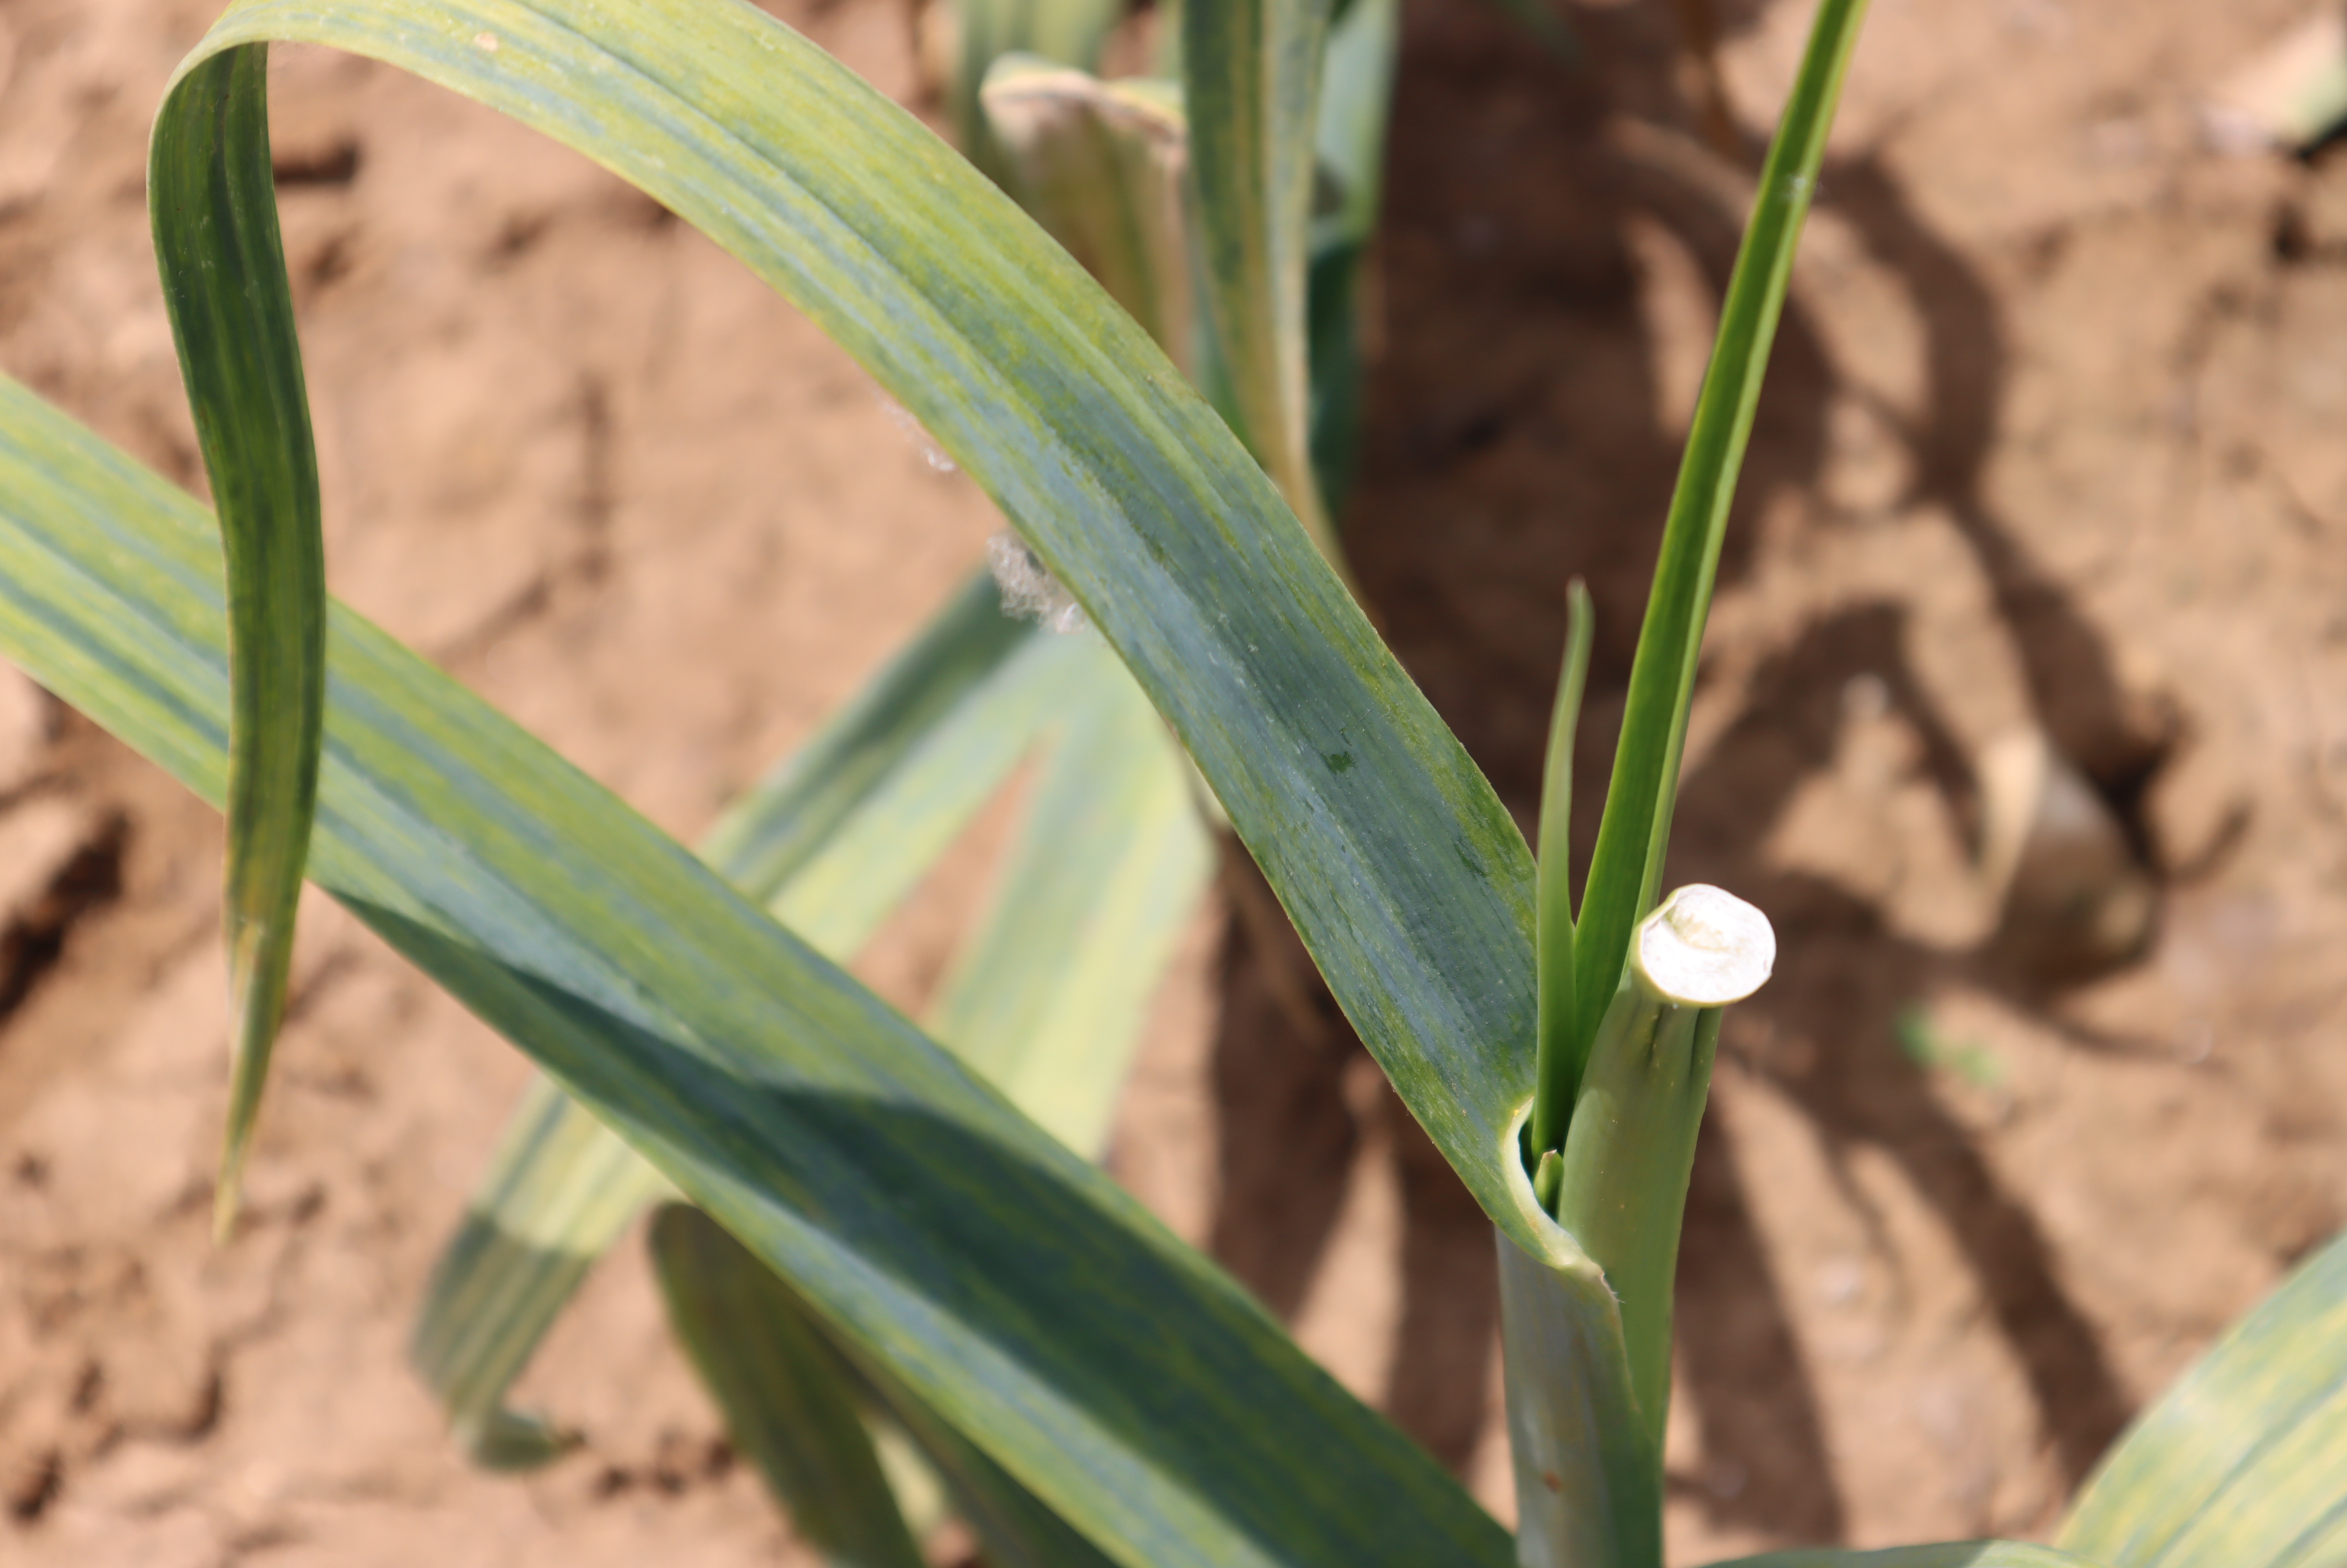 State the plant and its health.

elephant garlic, chlorosis, mechanical damage
